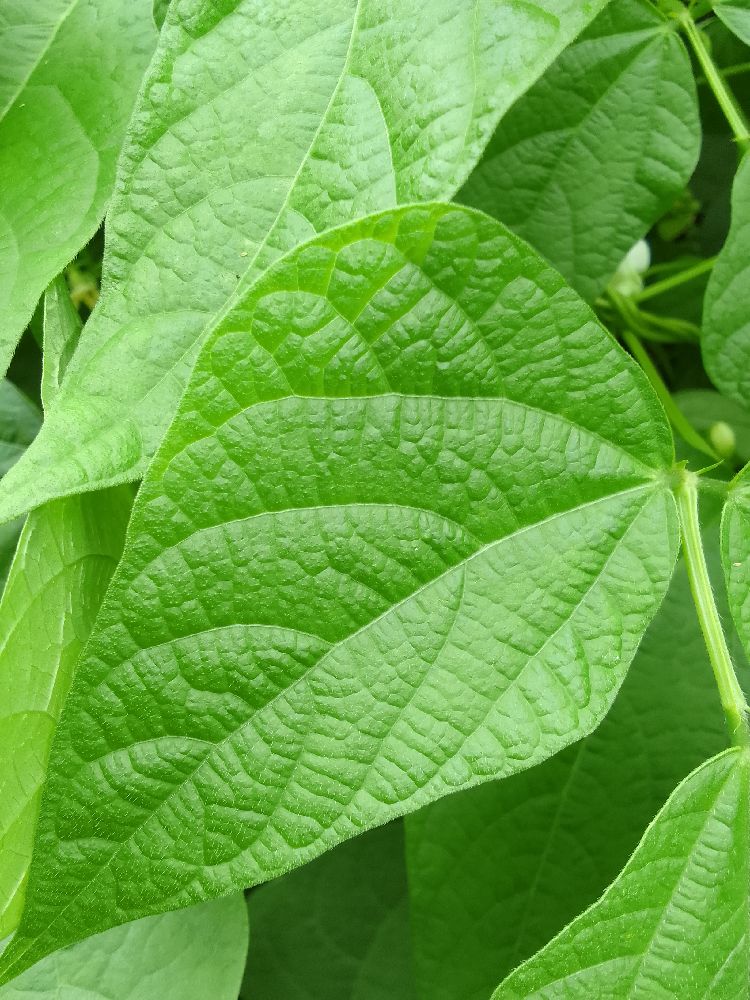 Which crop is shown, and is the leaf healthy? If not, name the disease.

common bean, healthy
